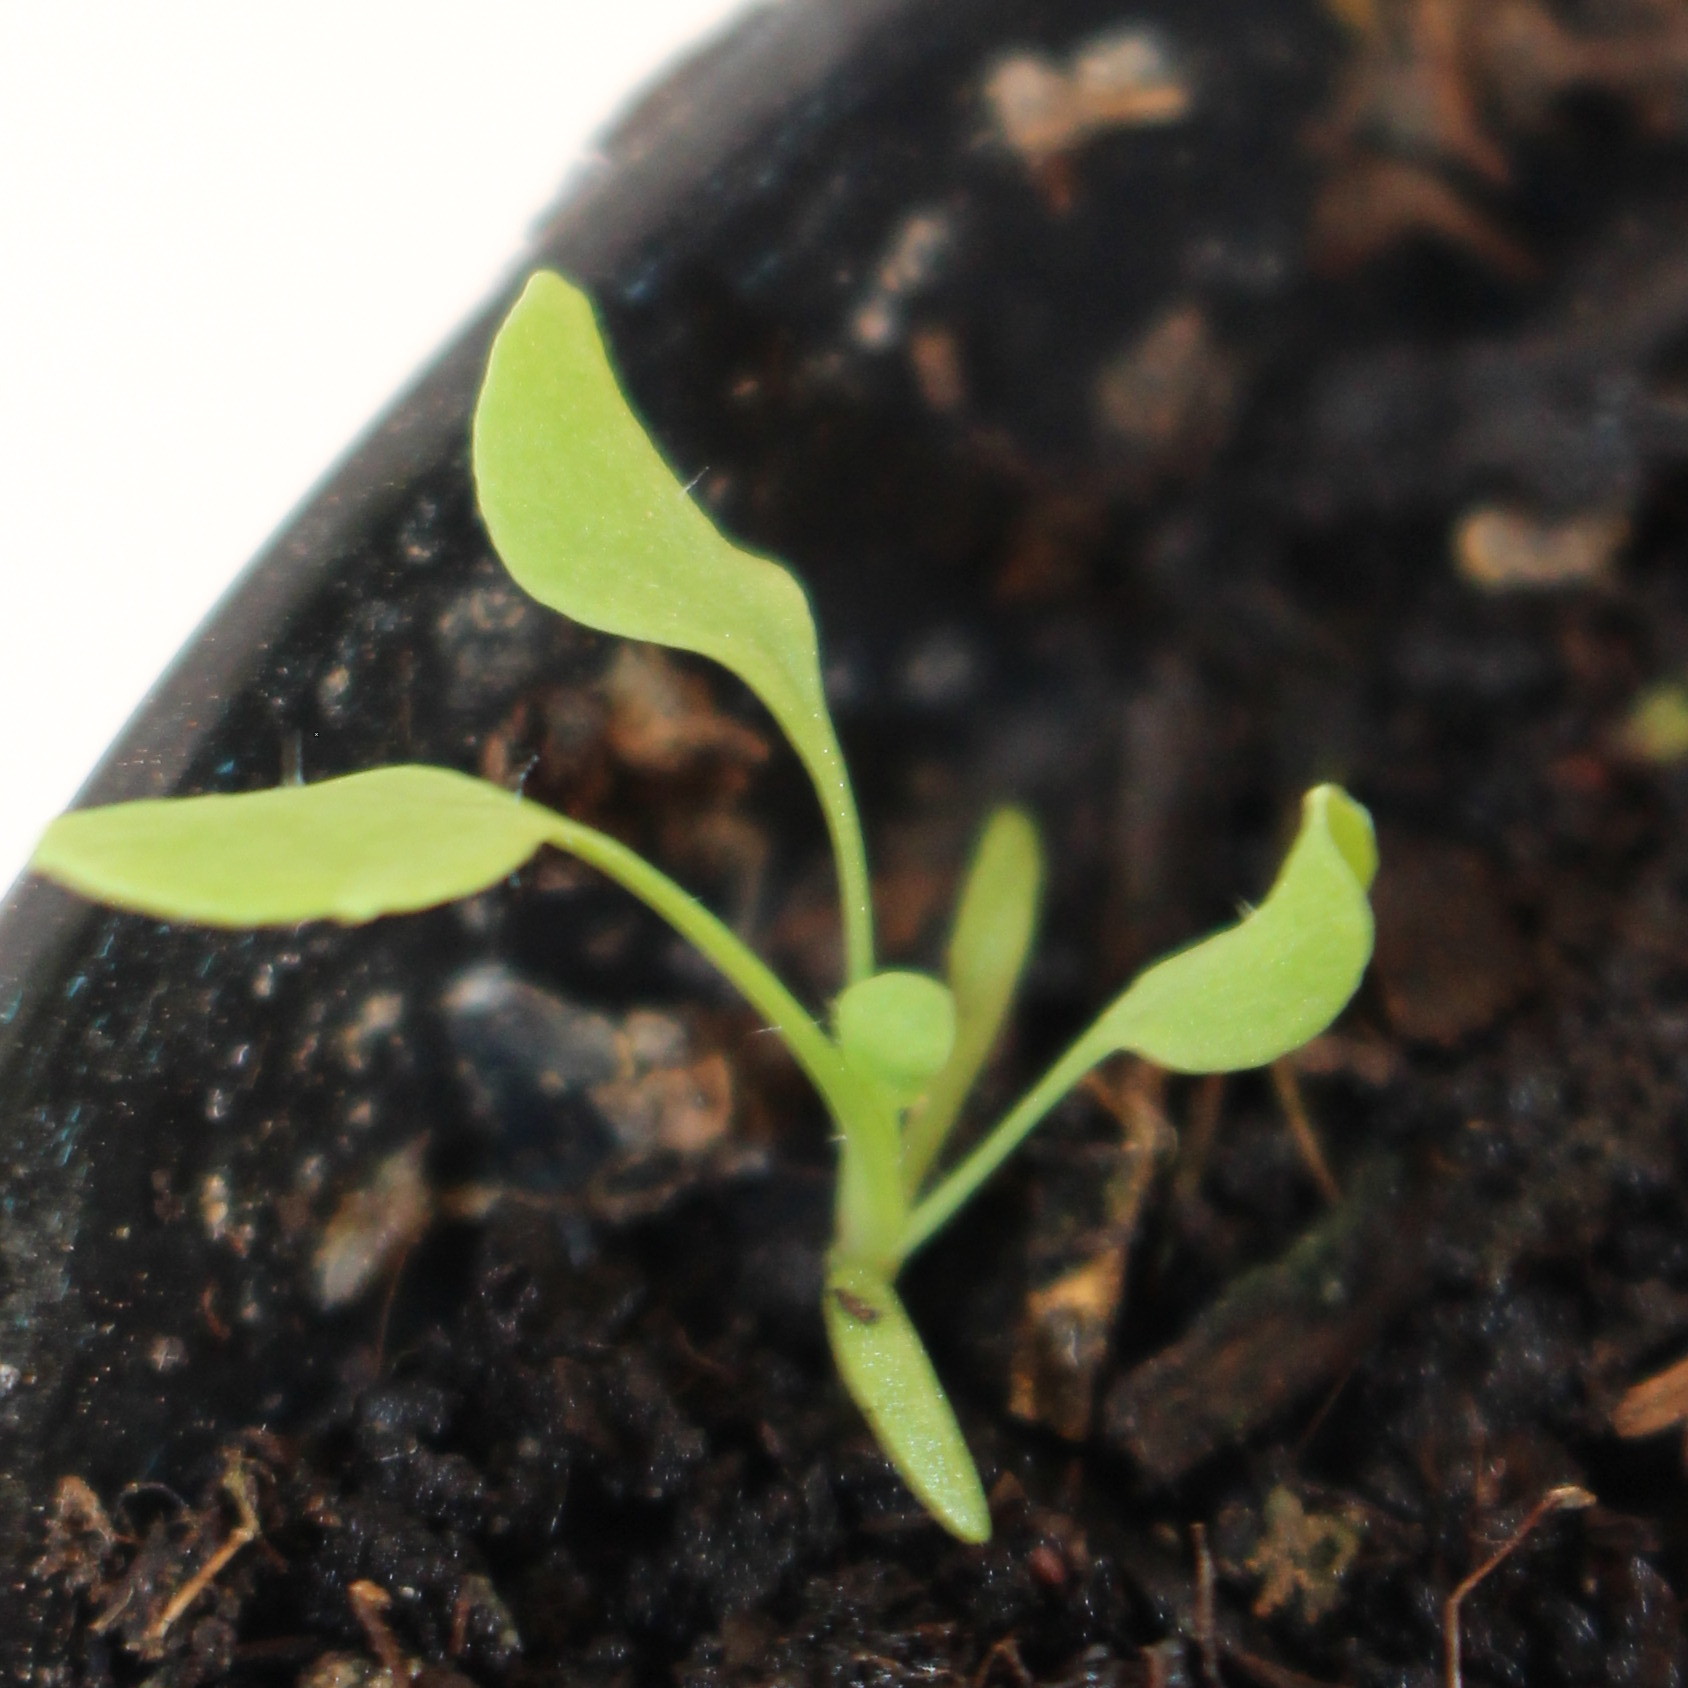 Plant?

Papaver rhoeas
